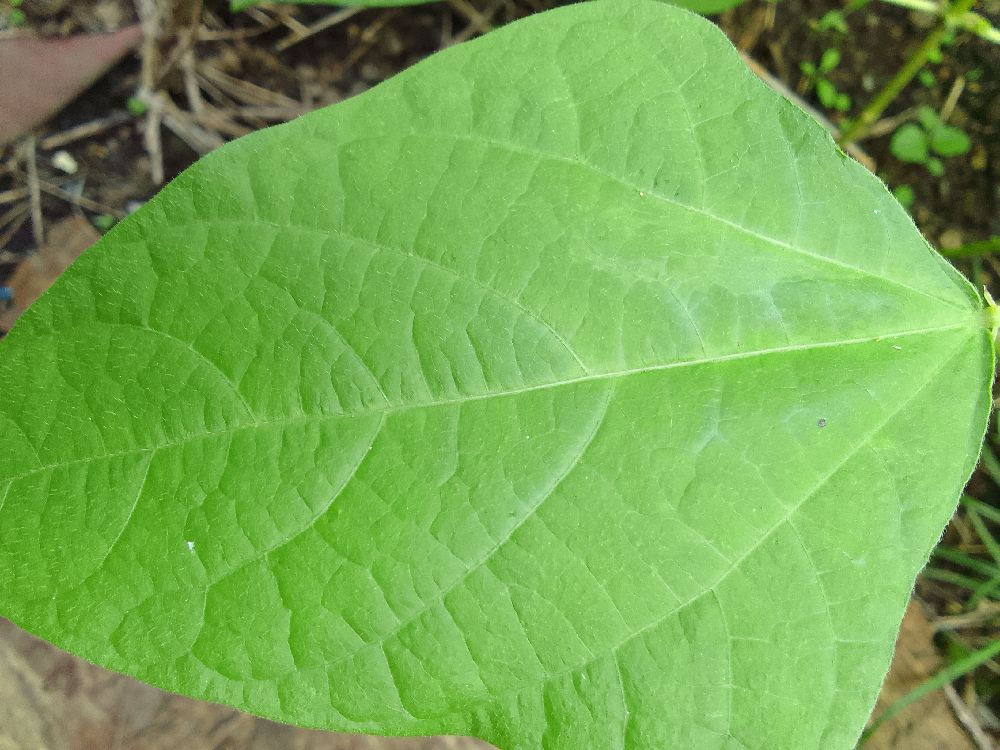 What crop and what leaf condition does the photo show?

common bean, healthy
